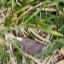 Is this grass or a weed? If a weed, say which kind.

grass
